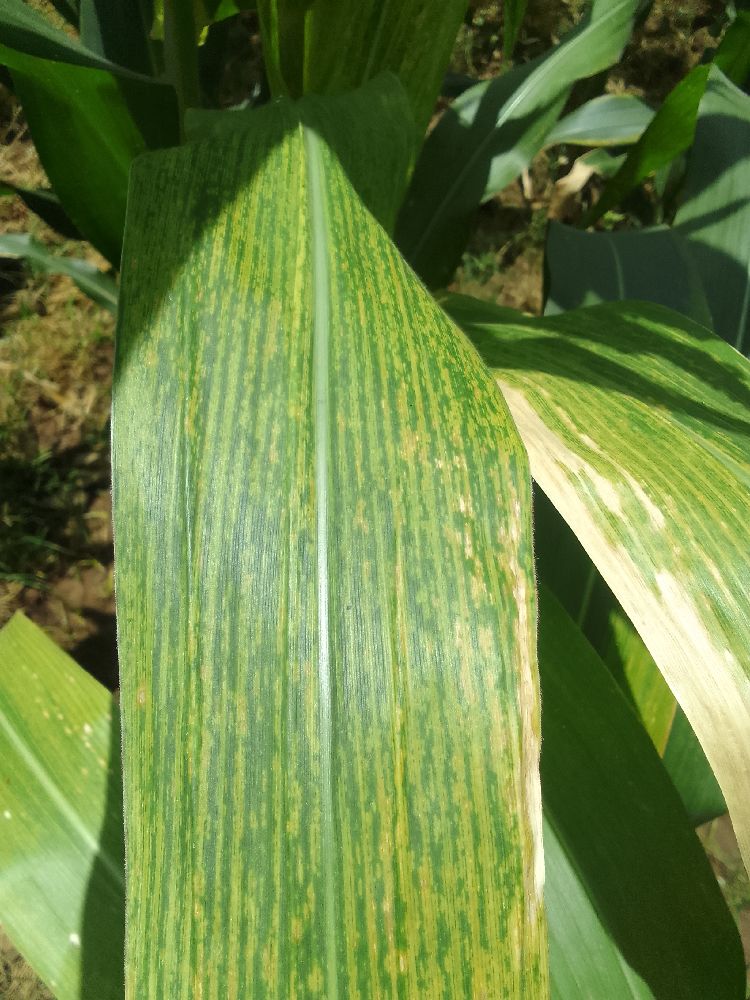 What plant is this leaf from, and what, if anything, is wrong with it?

maize, maize lethal necrosis
